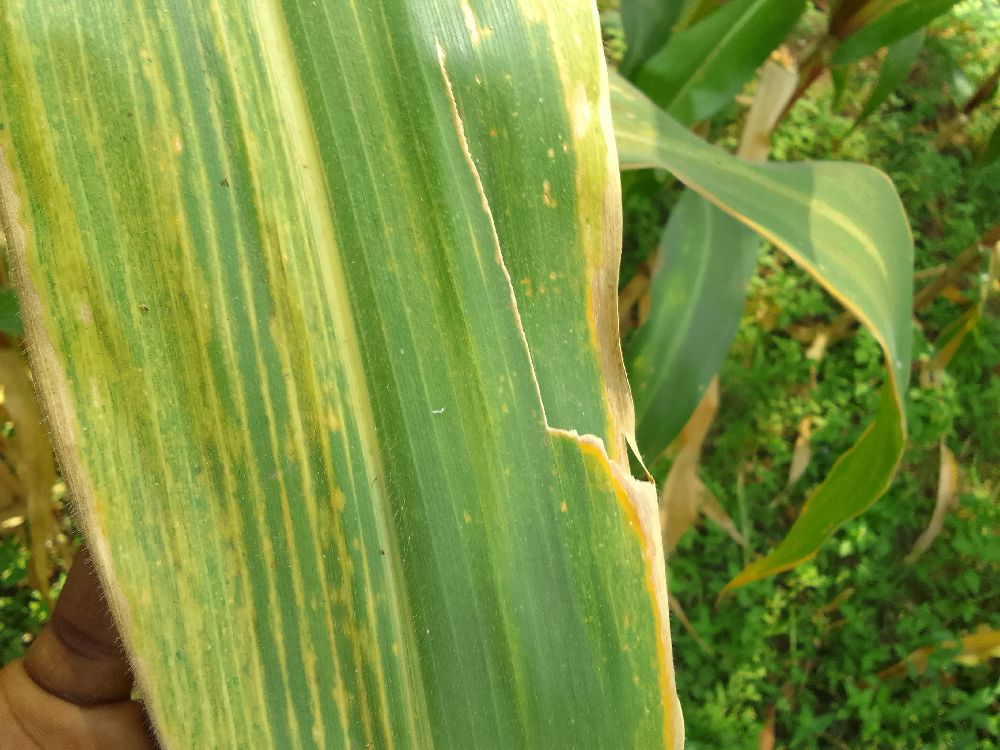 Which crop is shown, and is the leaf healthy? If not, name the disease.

maize, maize lethal necrosis
